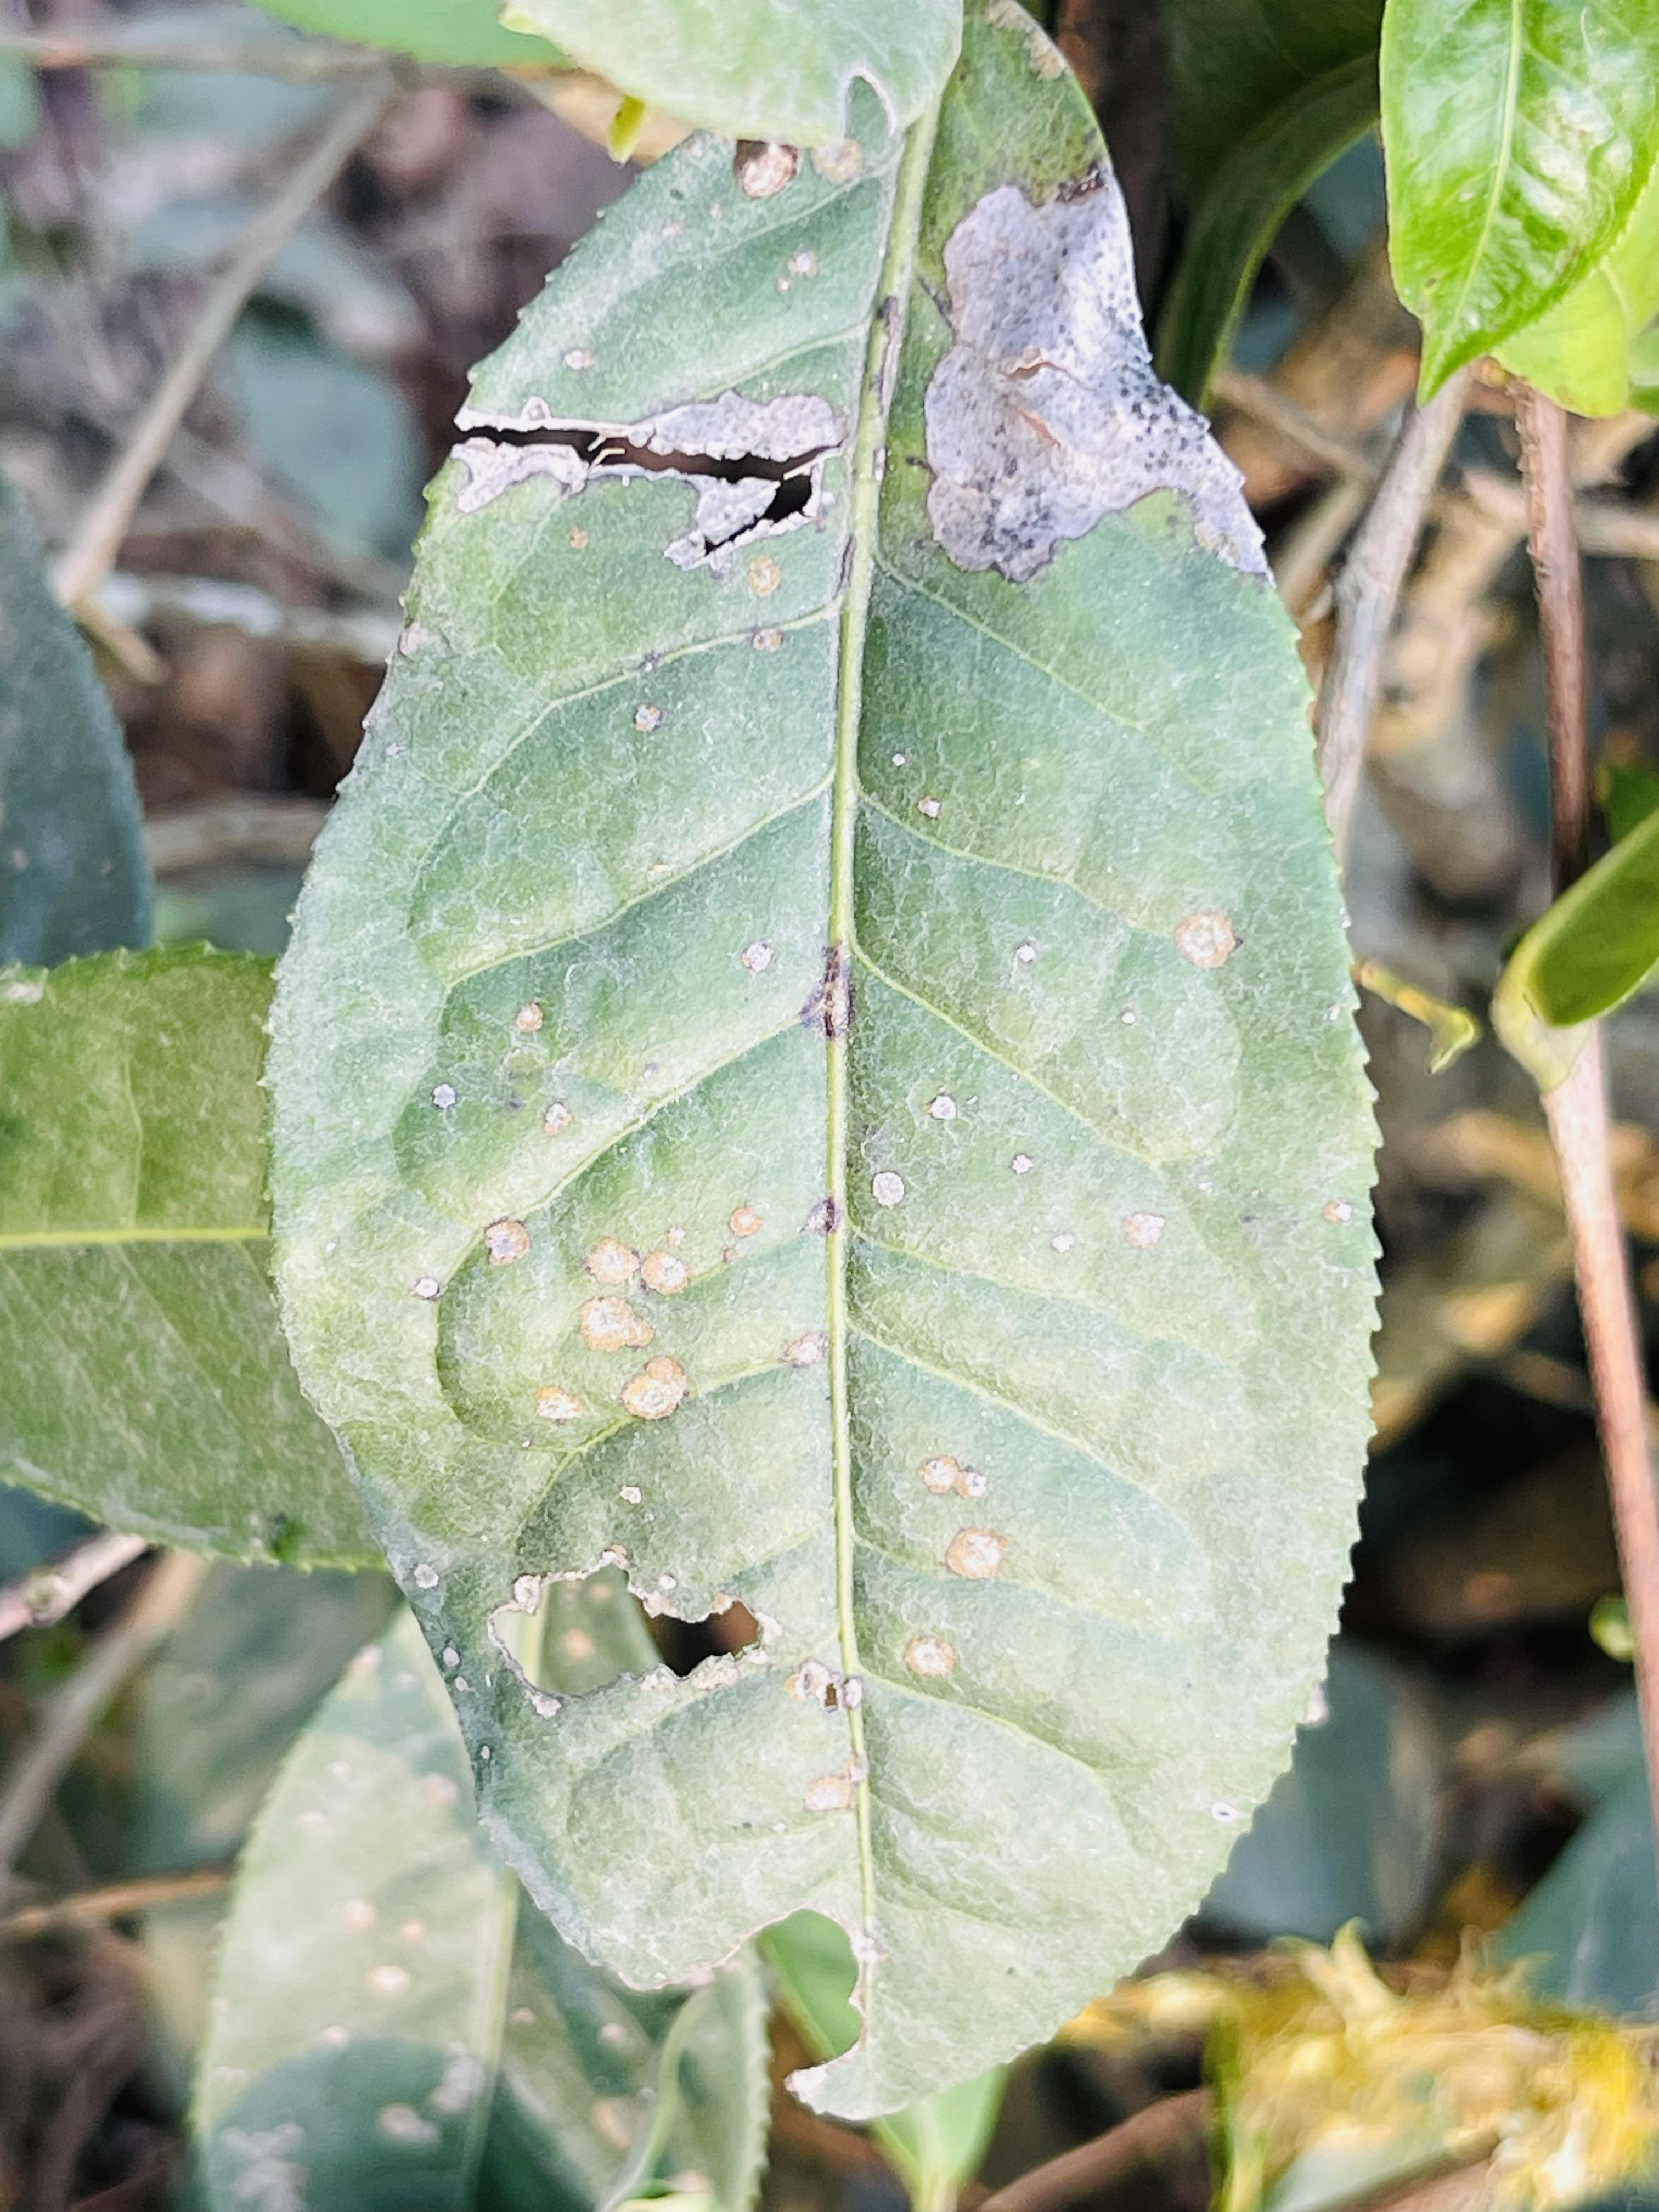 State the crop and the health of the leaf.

tea, blight
